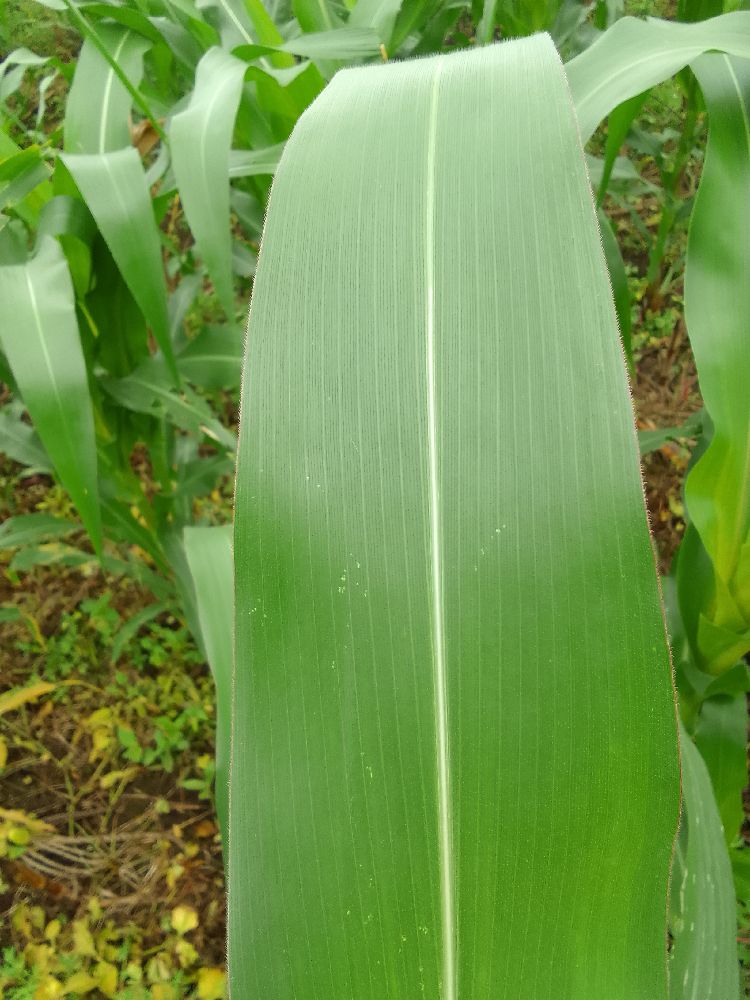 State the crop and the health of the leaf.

maize, healthy
